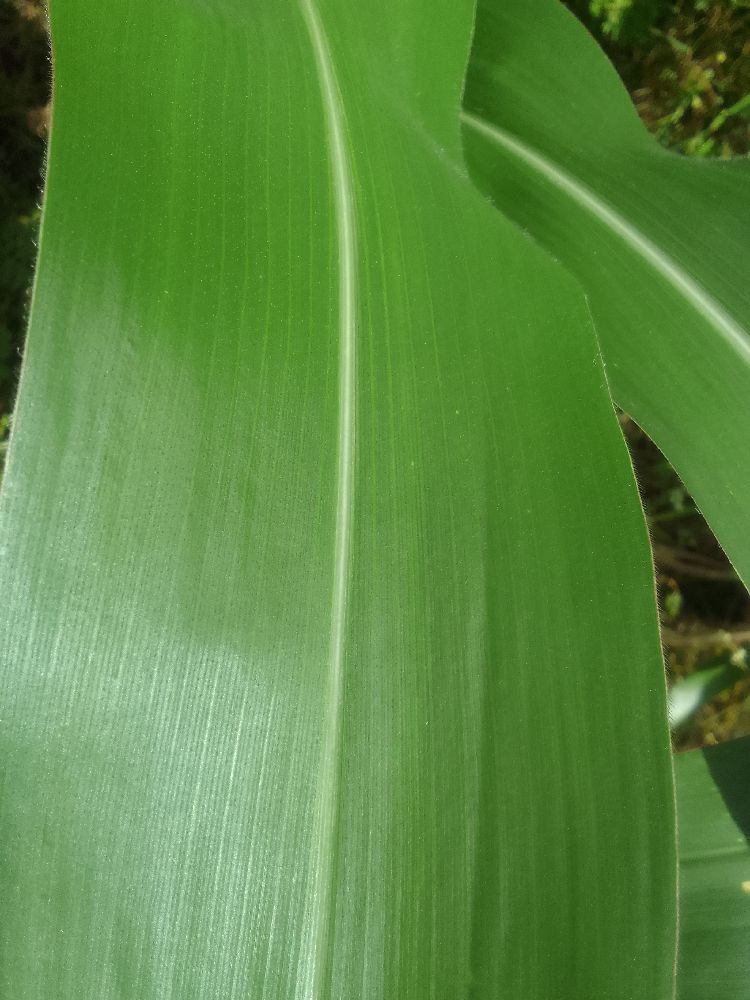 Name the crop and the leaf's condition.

maize, healthy
